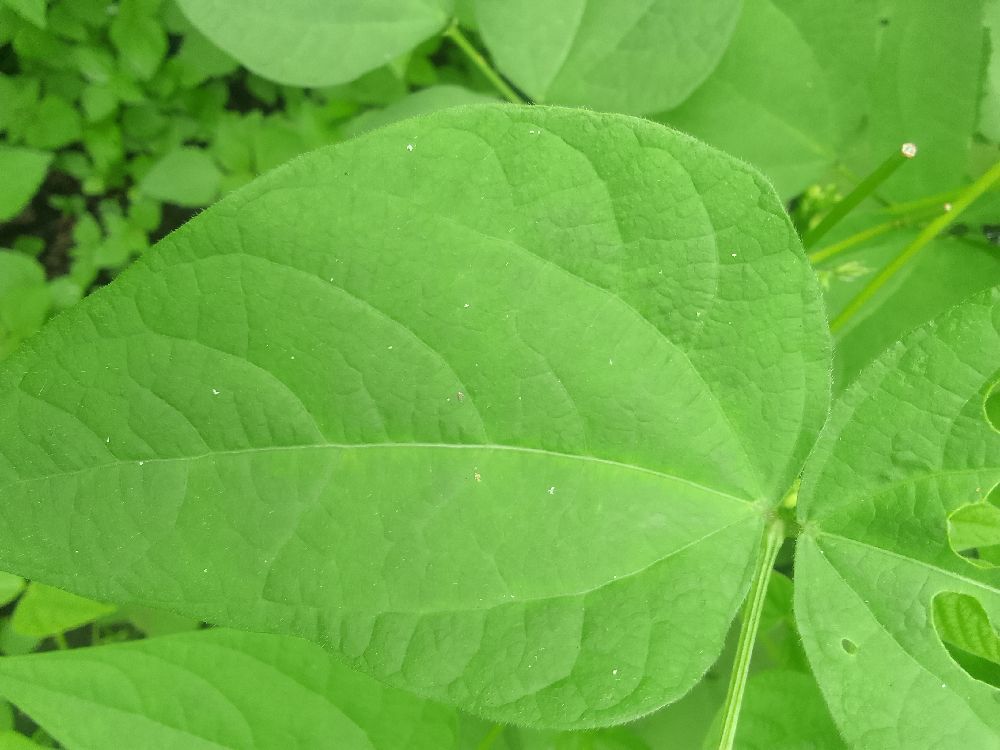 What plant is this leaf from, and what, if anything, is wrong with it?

common bean, healthy
